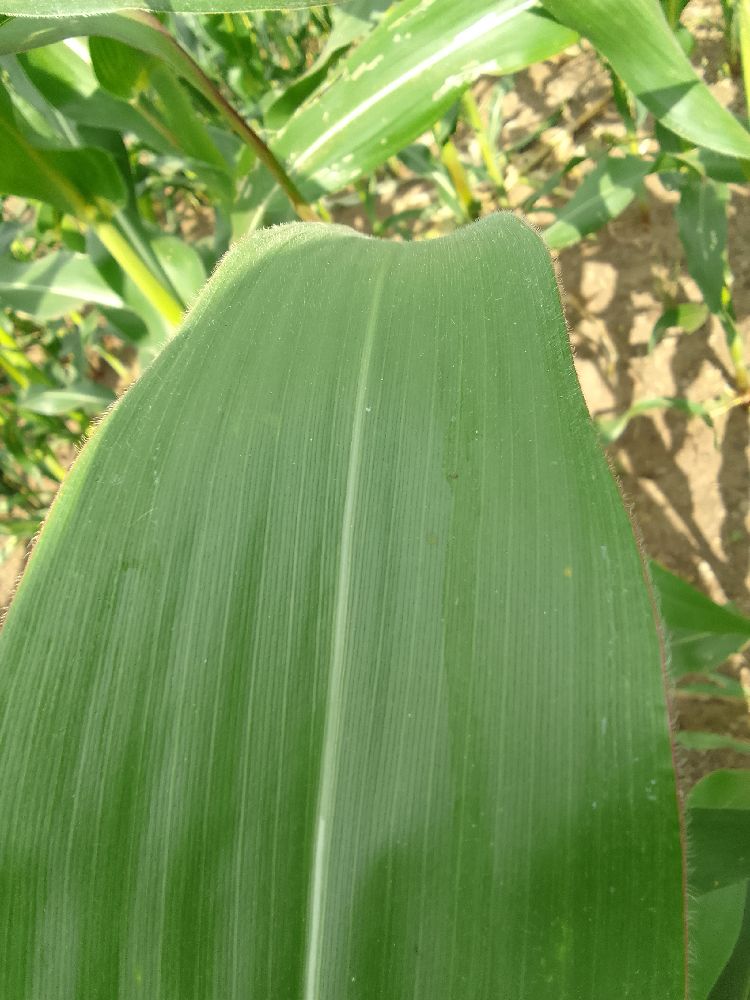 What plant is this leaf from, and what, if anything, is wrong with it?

maize, healthy
